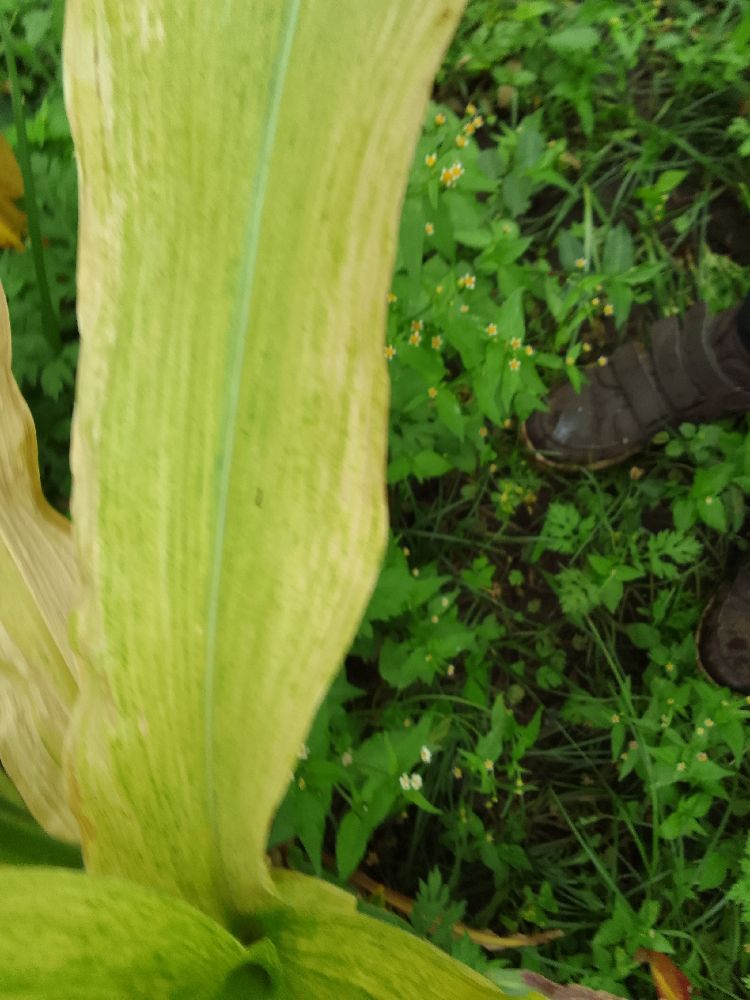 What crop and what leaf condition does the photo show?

maize, maize lethal necrosis
